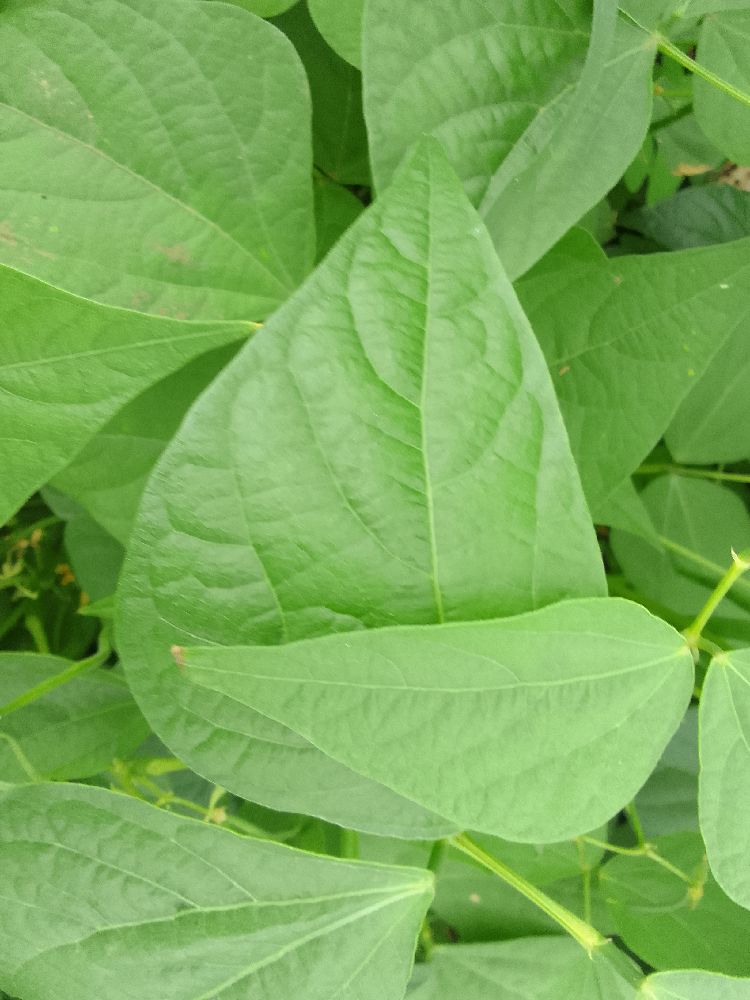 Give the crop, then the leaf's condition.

common bean, healthy
